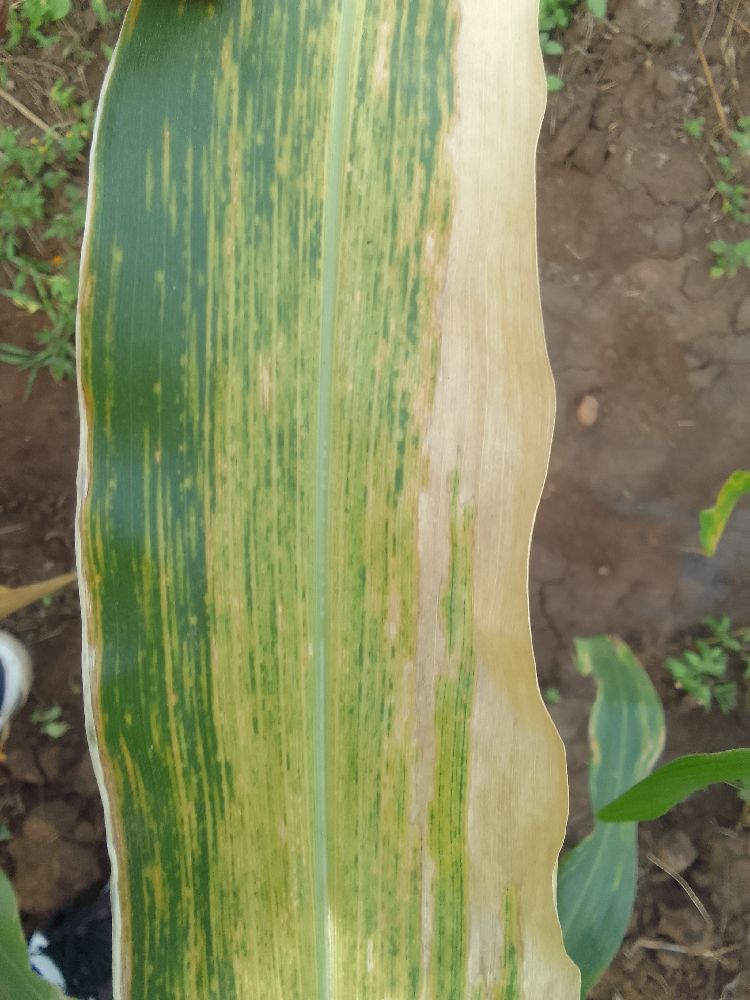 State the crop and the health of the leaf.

maize, maize lethal necrosis
